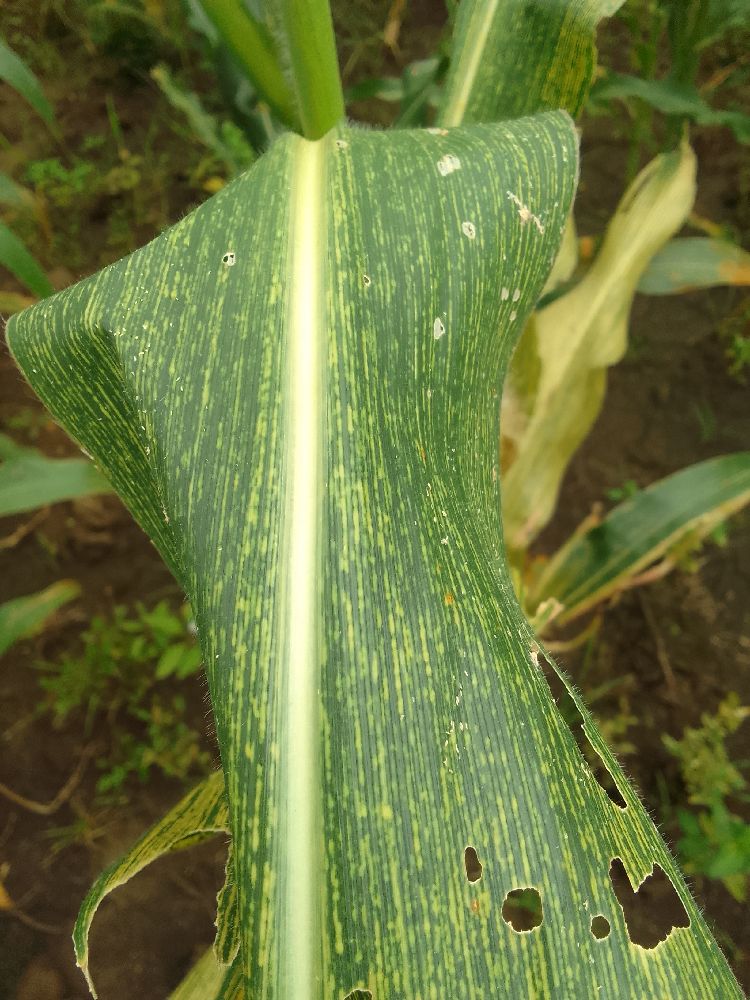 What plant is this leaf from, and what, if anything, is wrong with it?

maize, maize streak virus
